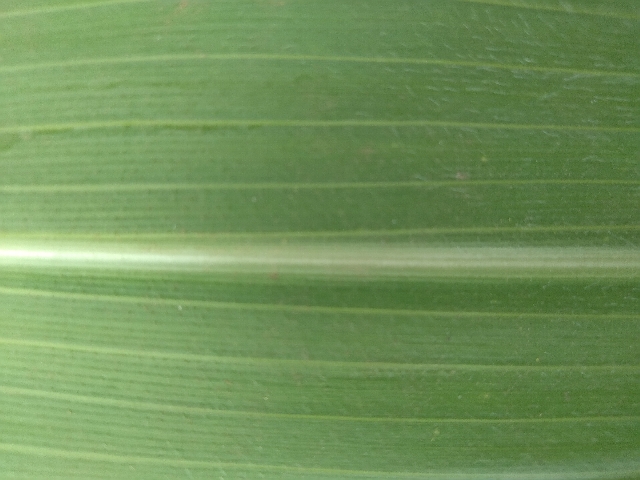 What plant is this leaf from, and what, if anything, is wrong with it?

maize, healthy
